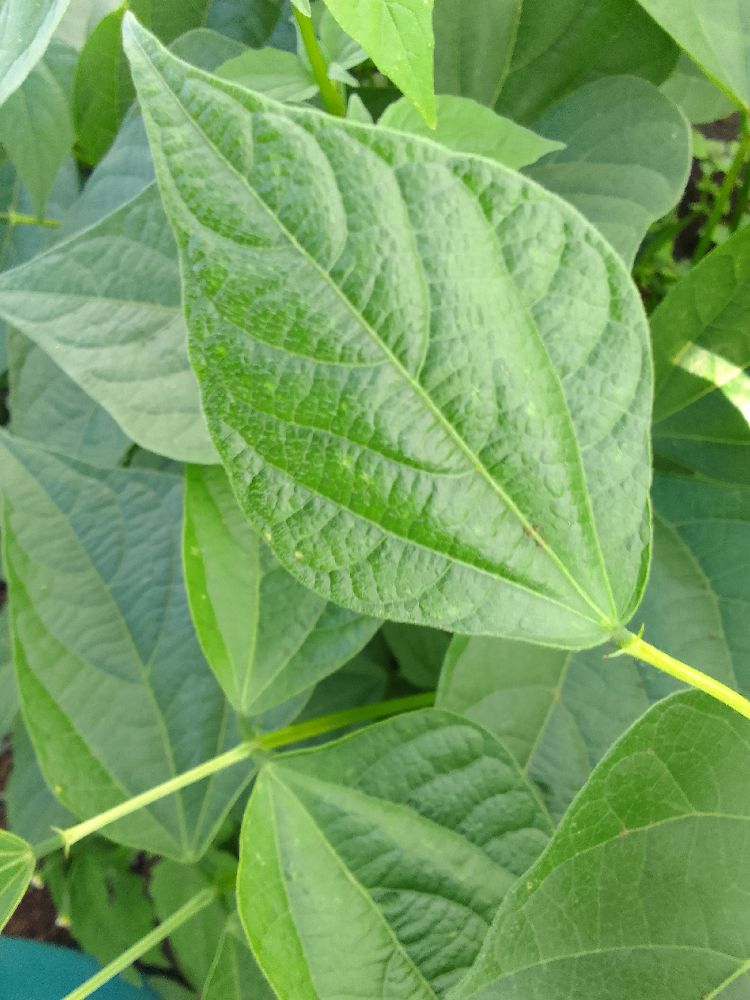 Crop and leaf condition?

common bean, healthy
